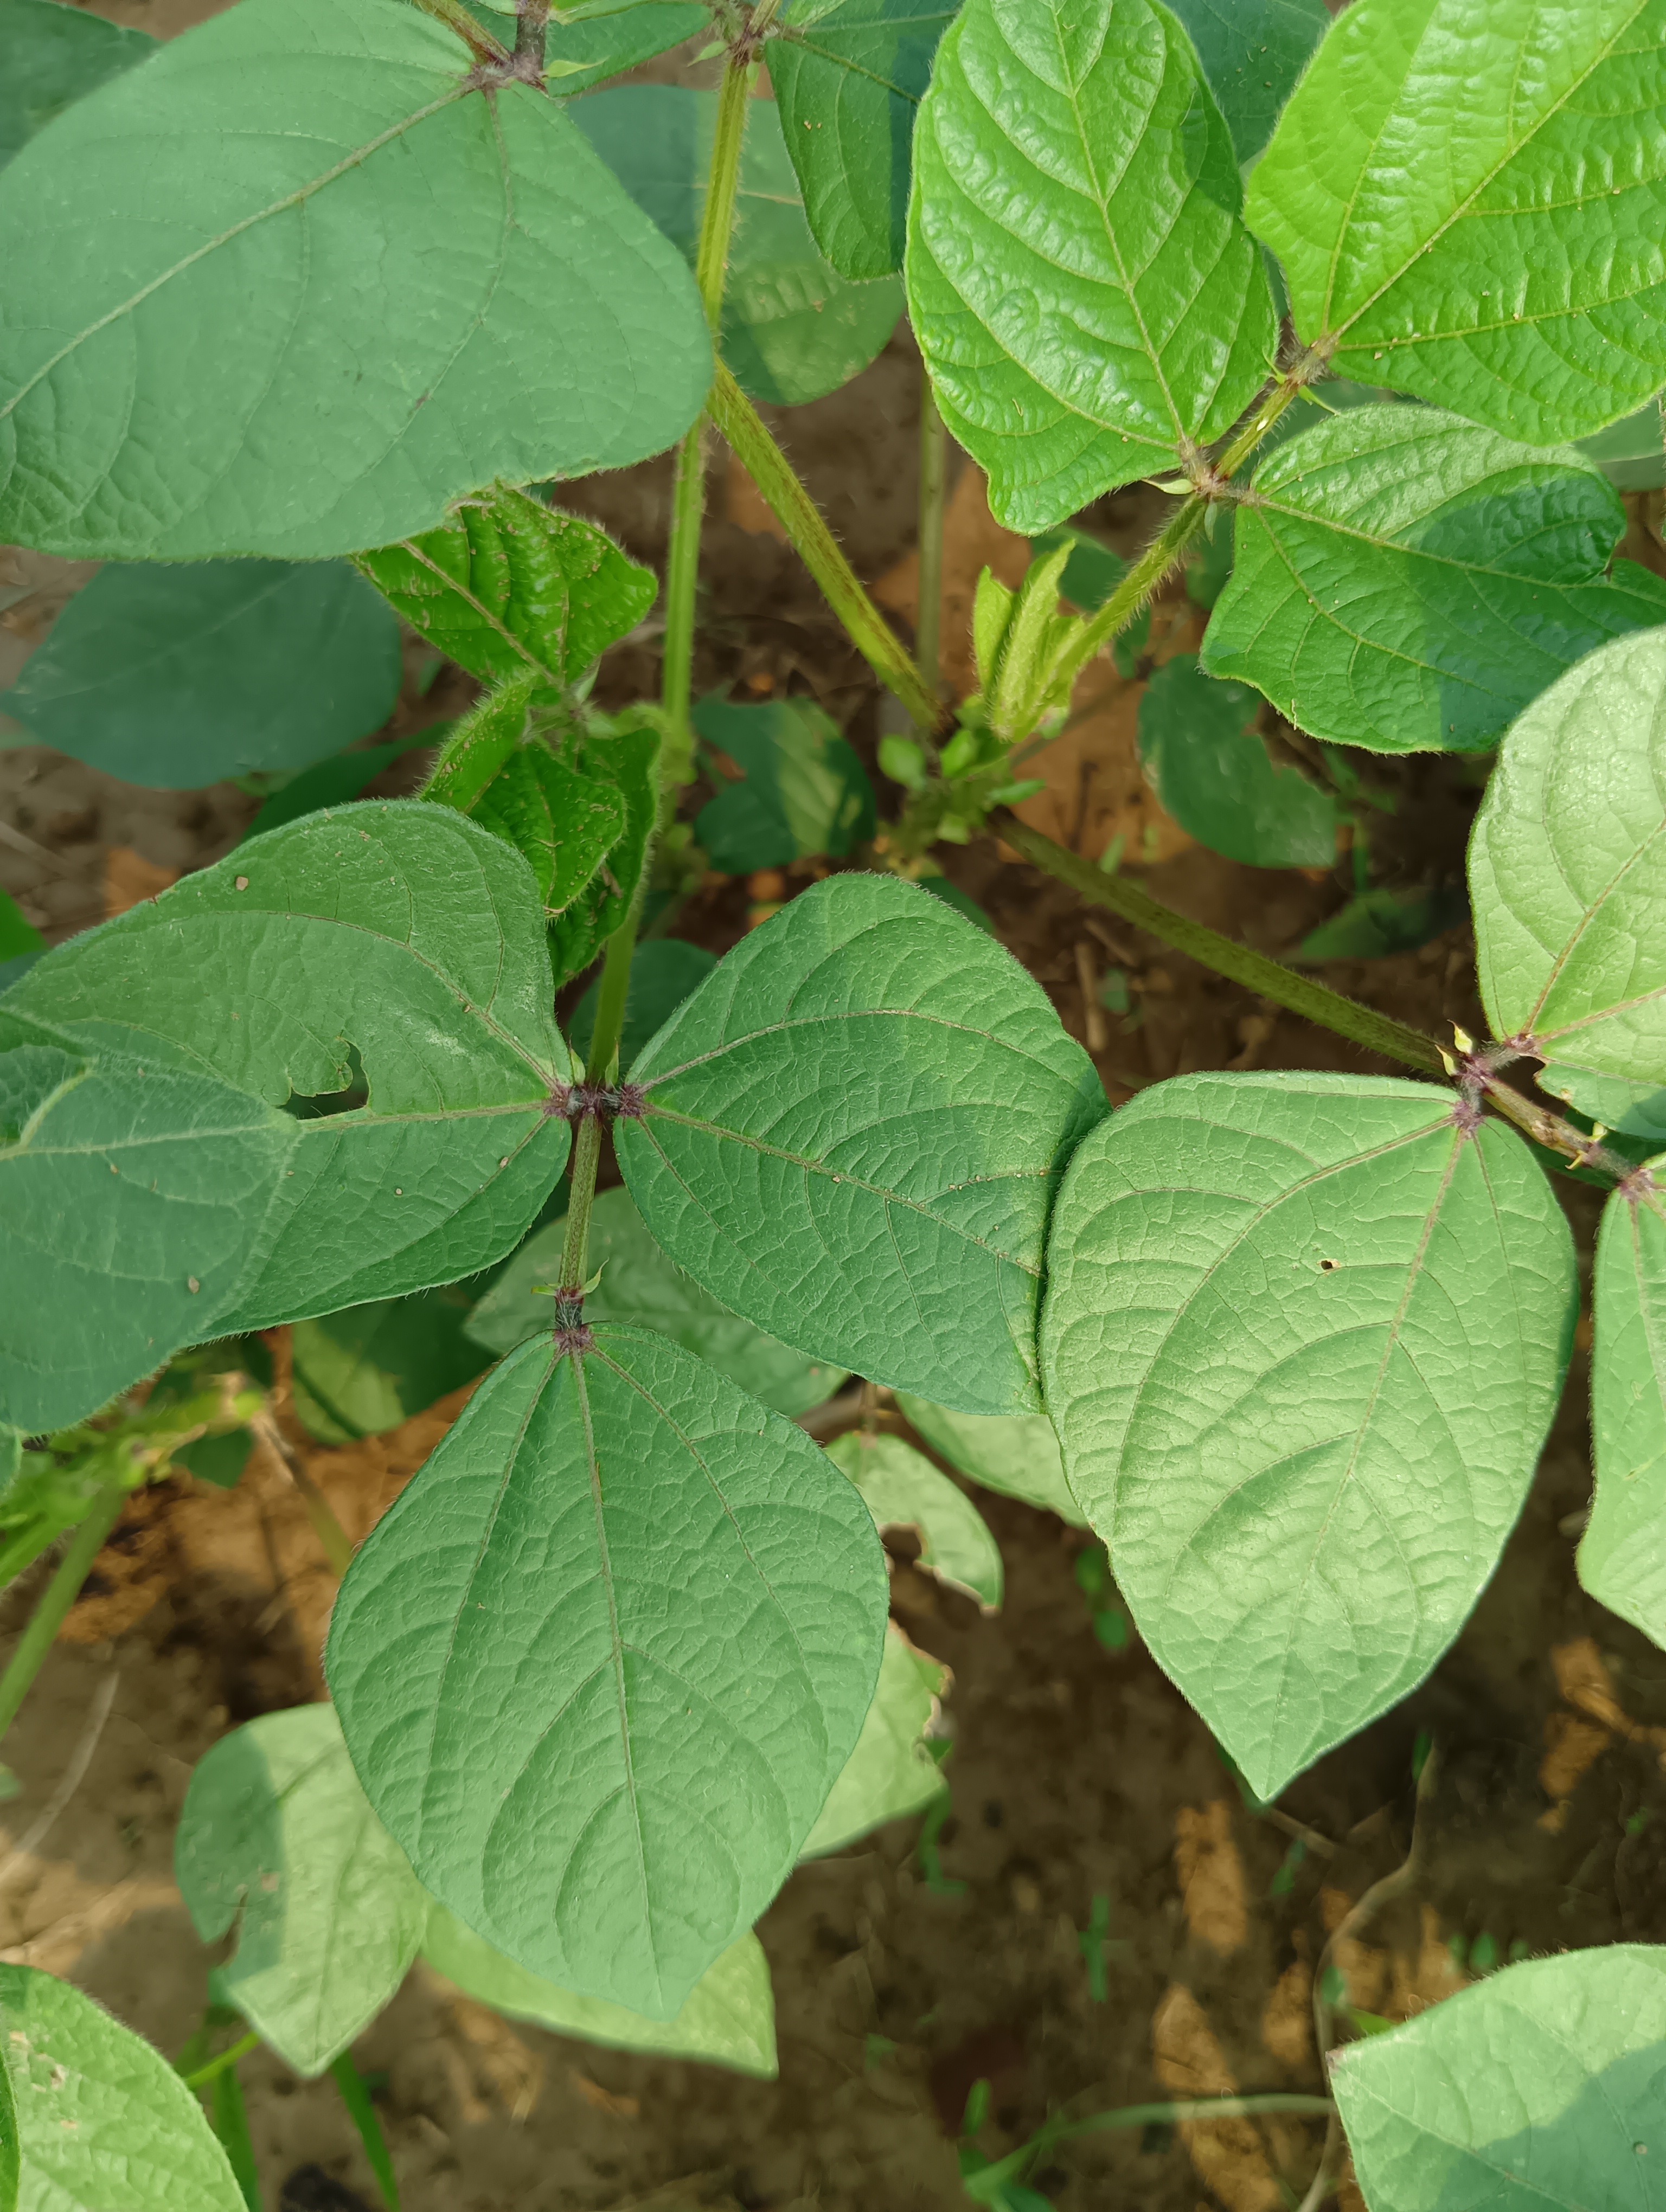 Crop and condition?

mungbean, healthy
